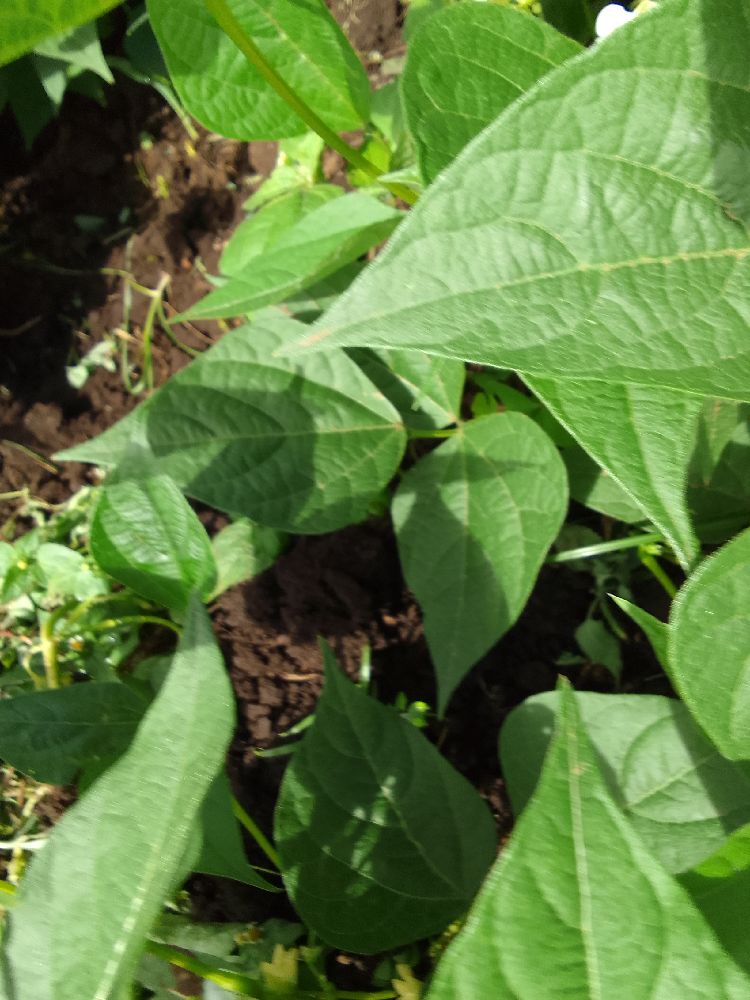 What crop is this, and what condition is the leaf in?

common bean, healthy
